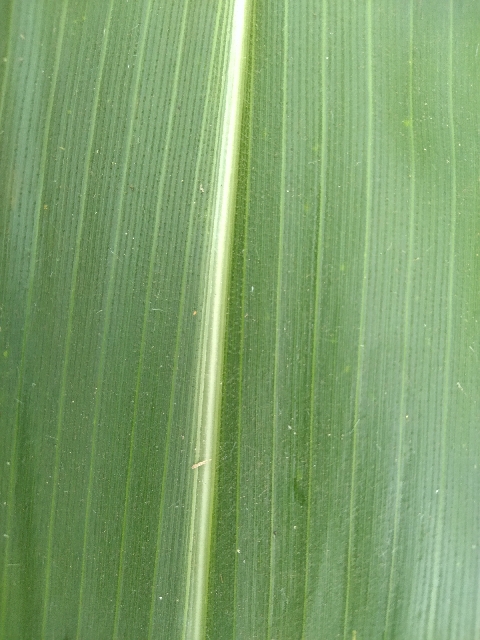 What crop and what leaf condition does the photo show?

maize, healthy
